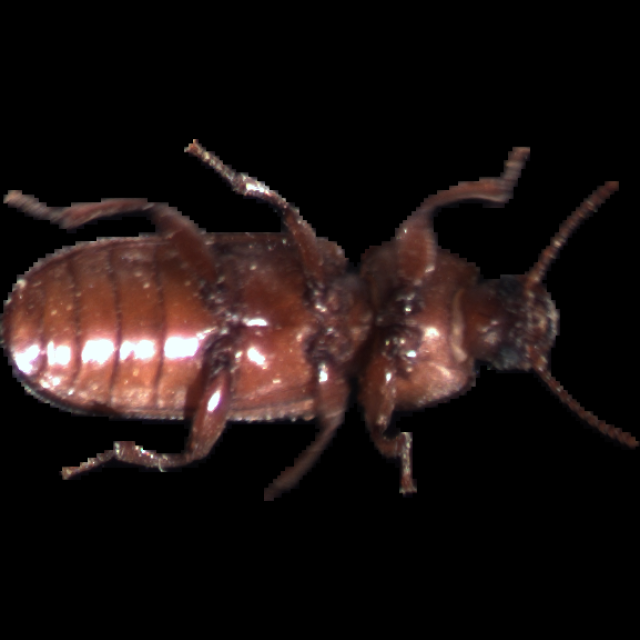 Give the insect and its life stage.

mealworm beetle
